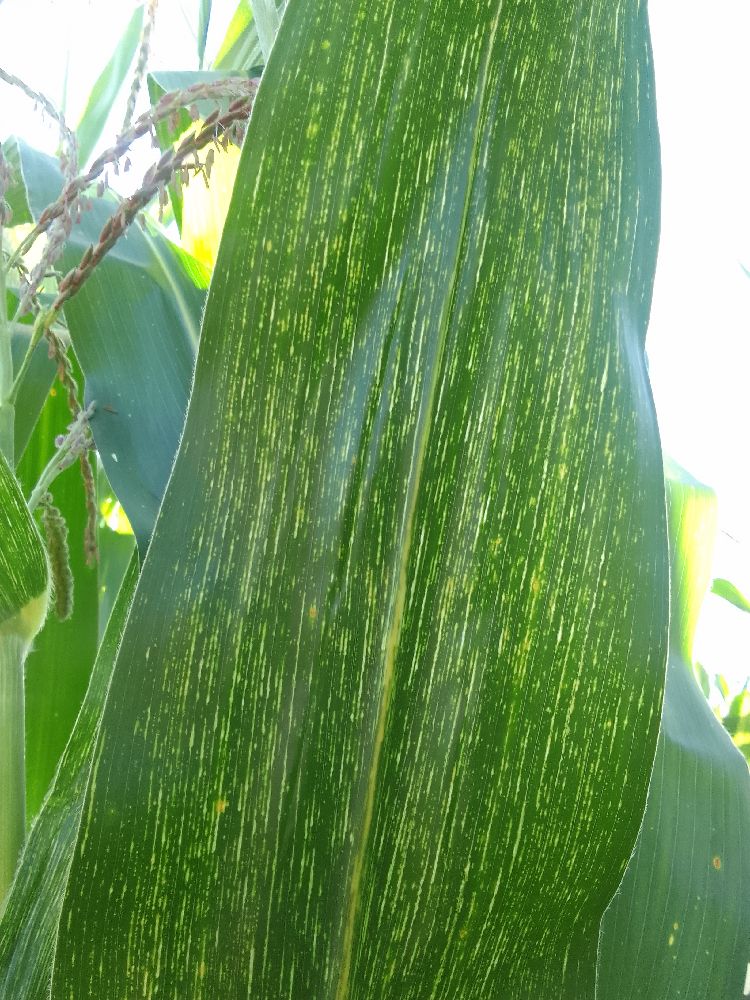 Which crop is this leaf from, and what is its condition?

maize, maize streak virus
